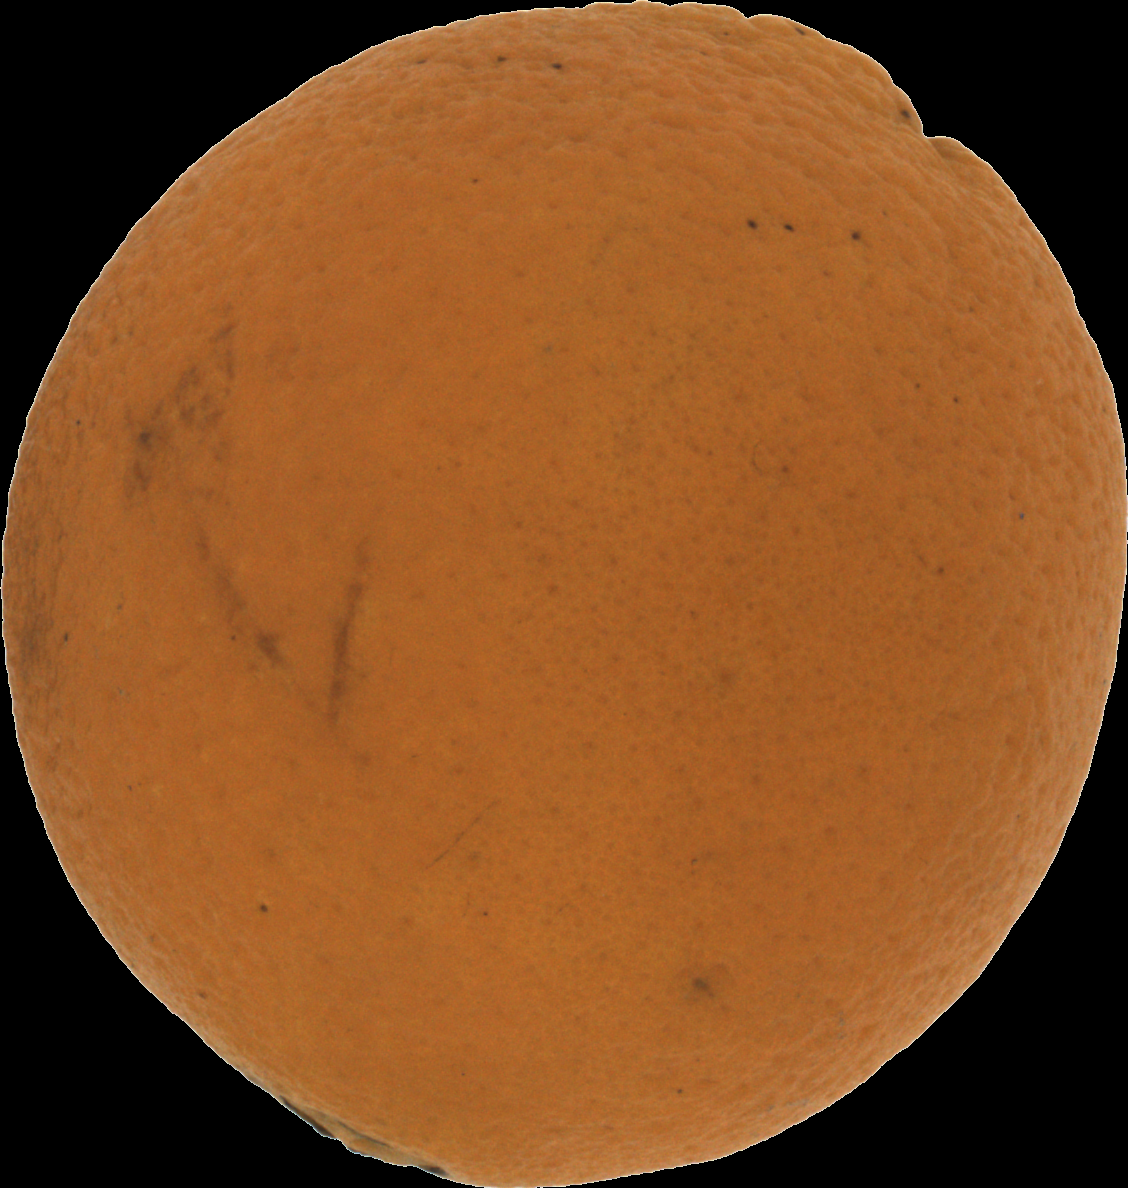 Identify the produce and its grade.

orange, bad
